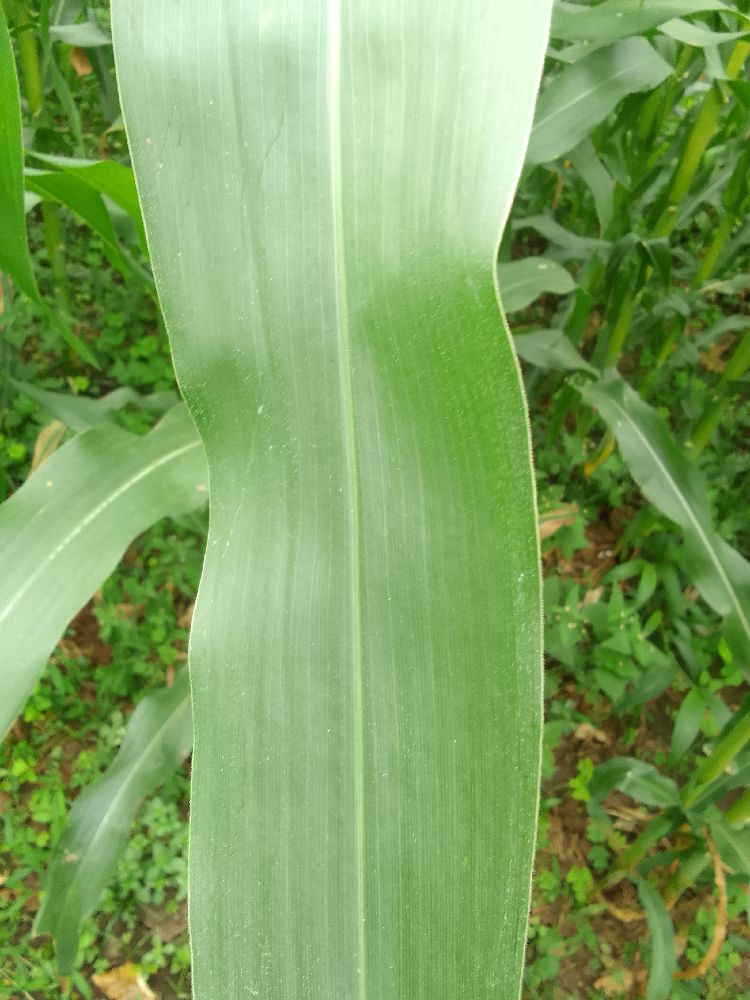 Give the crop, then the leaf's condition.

maize, healthy
